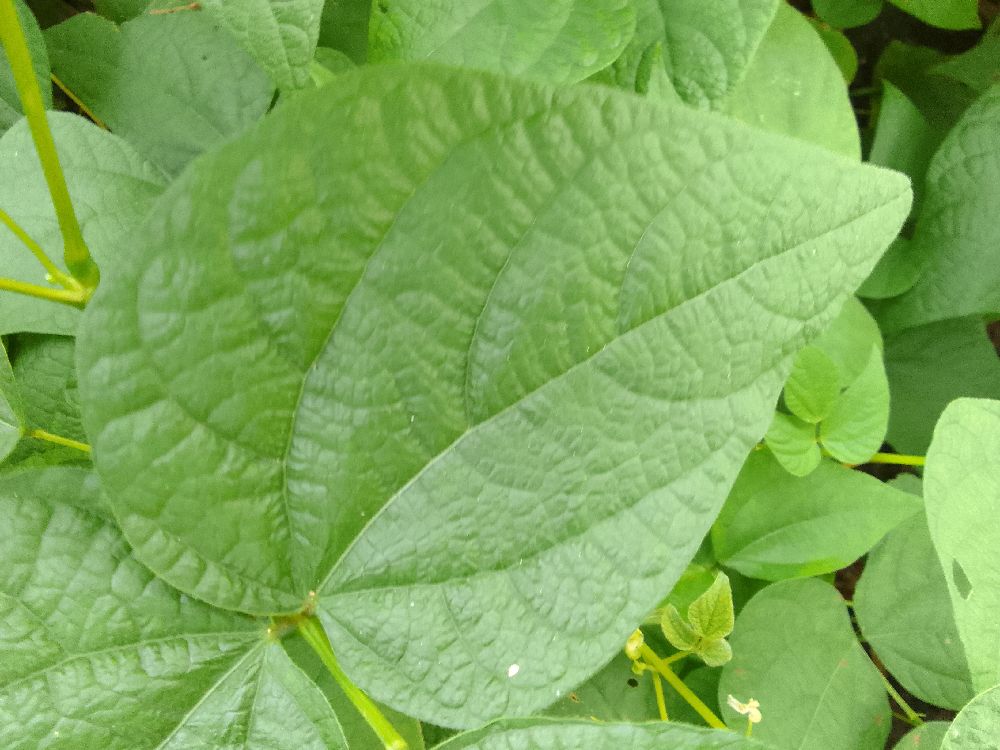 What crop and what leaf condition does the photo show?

common bean, healthy
